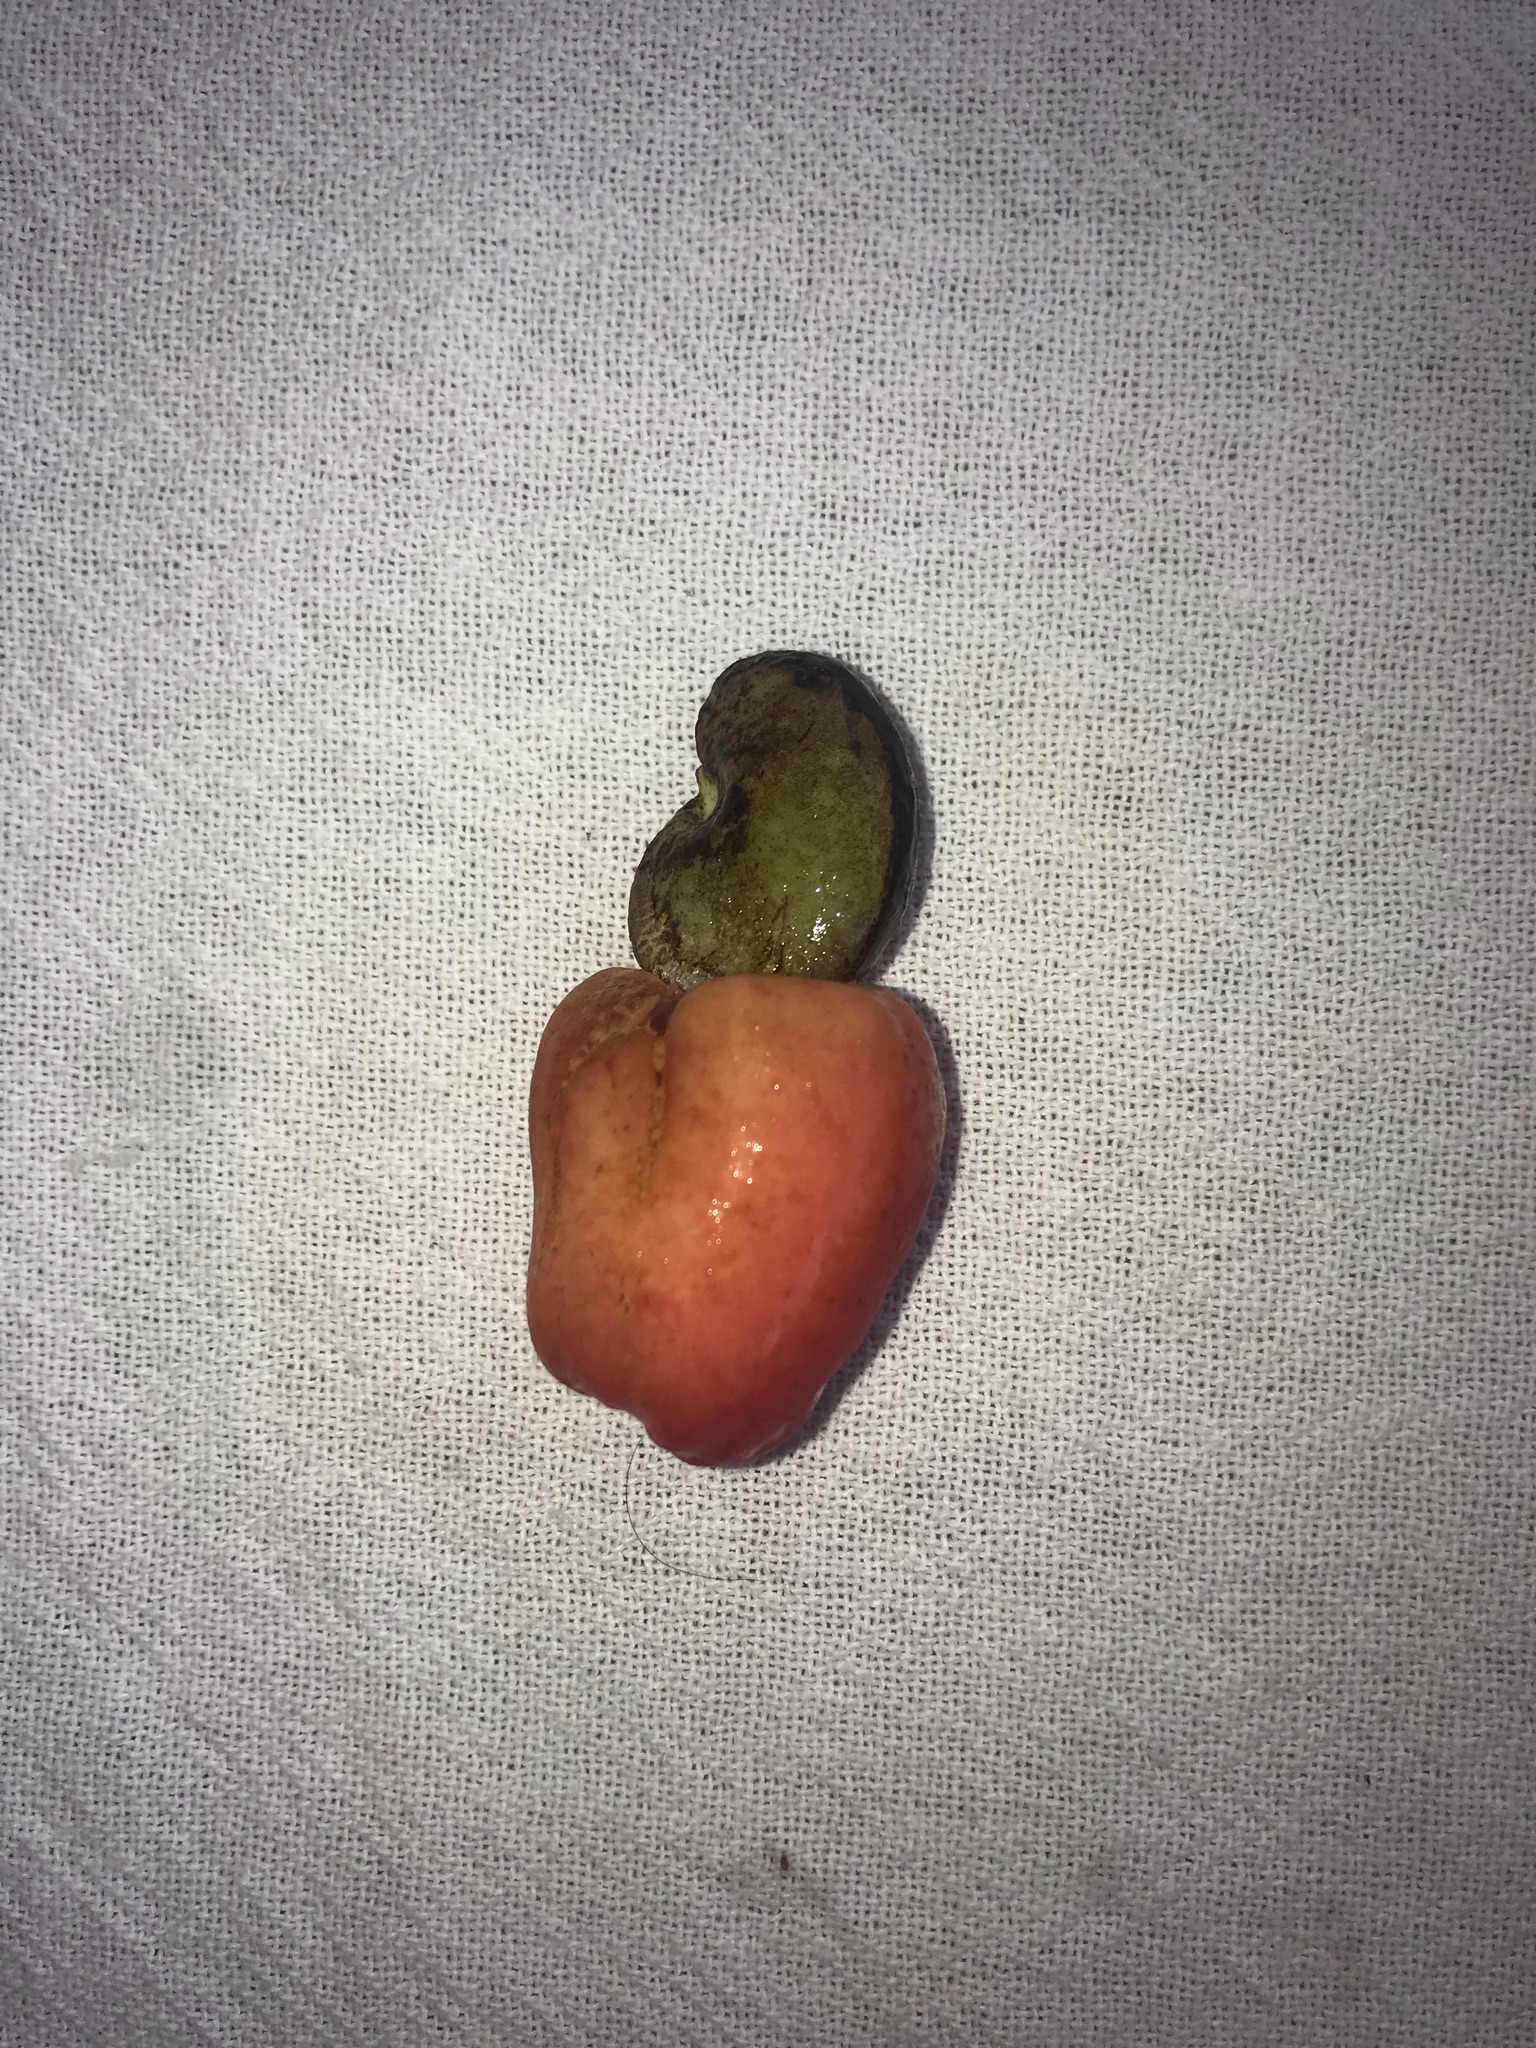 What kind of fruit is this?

caju vermelho
